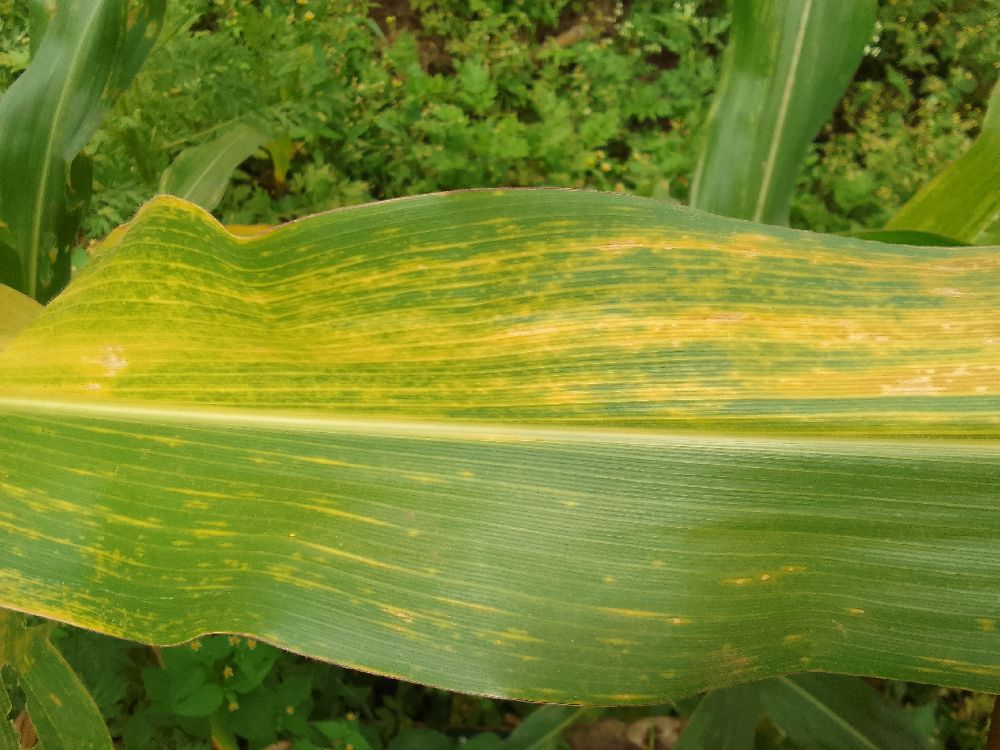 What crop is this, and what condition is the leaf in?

maize, maize lethal necrosis
